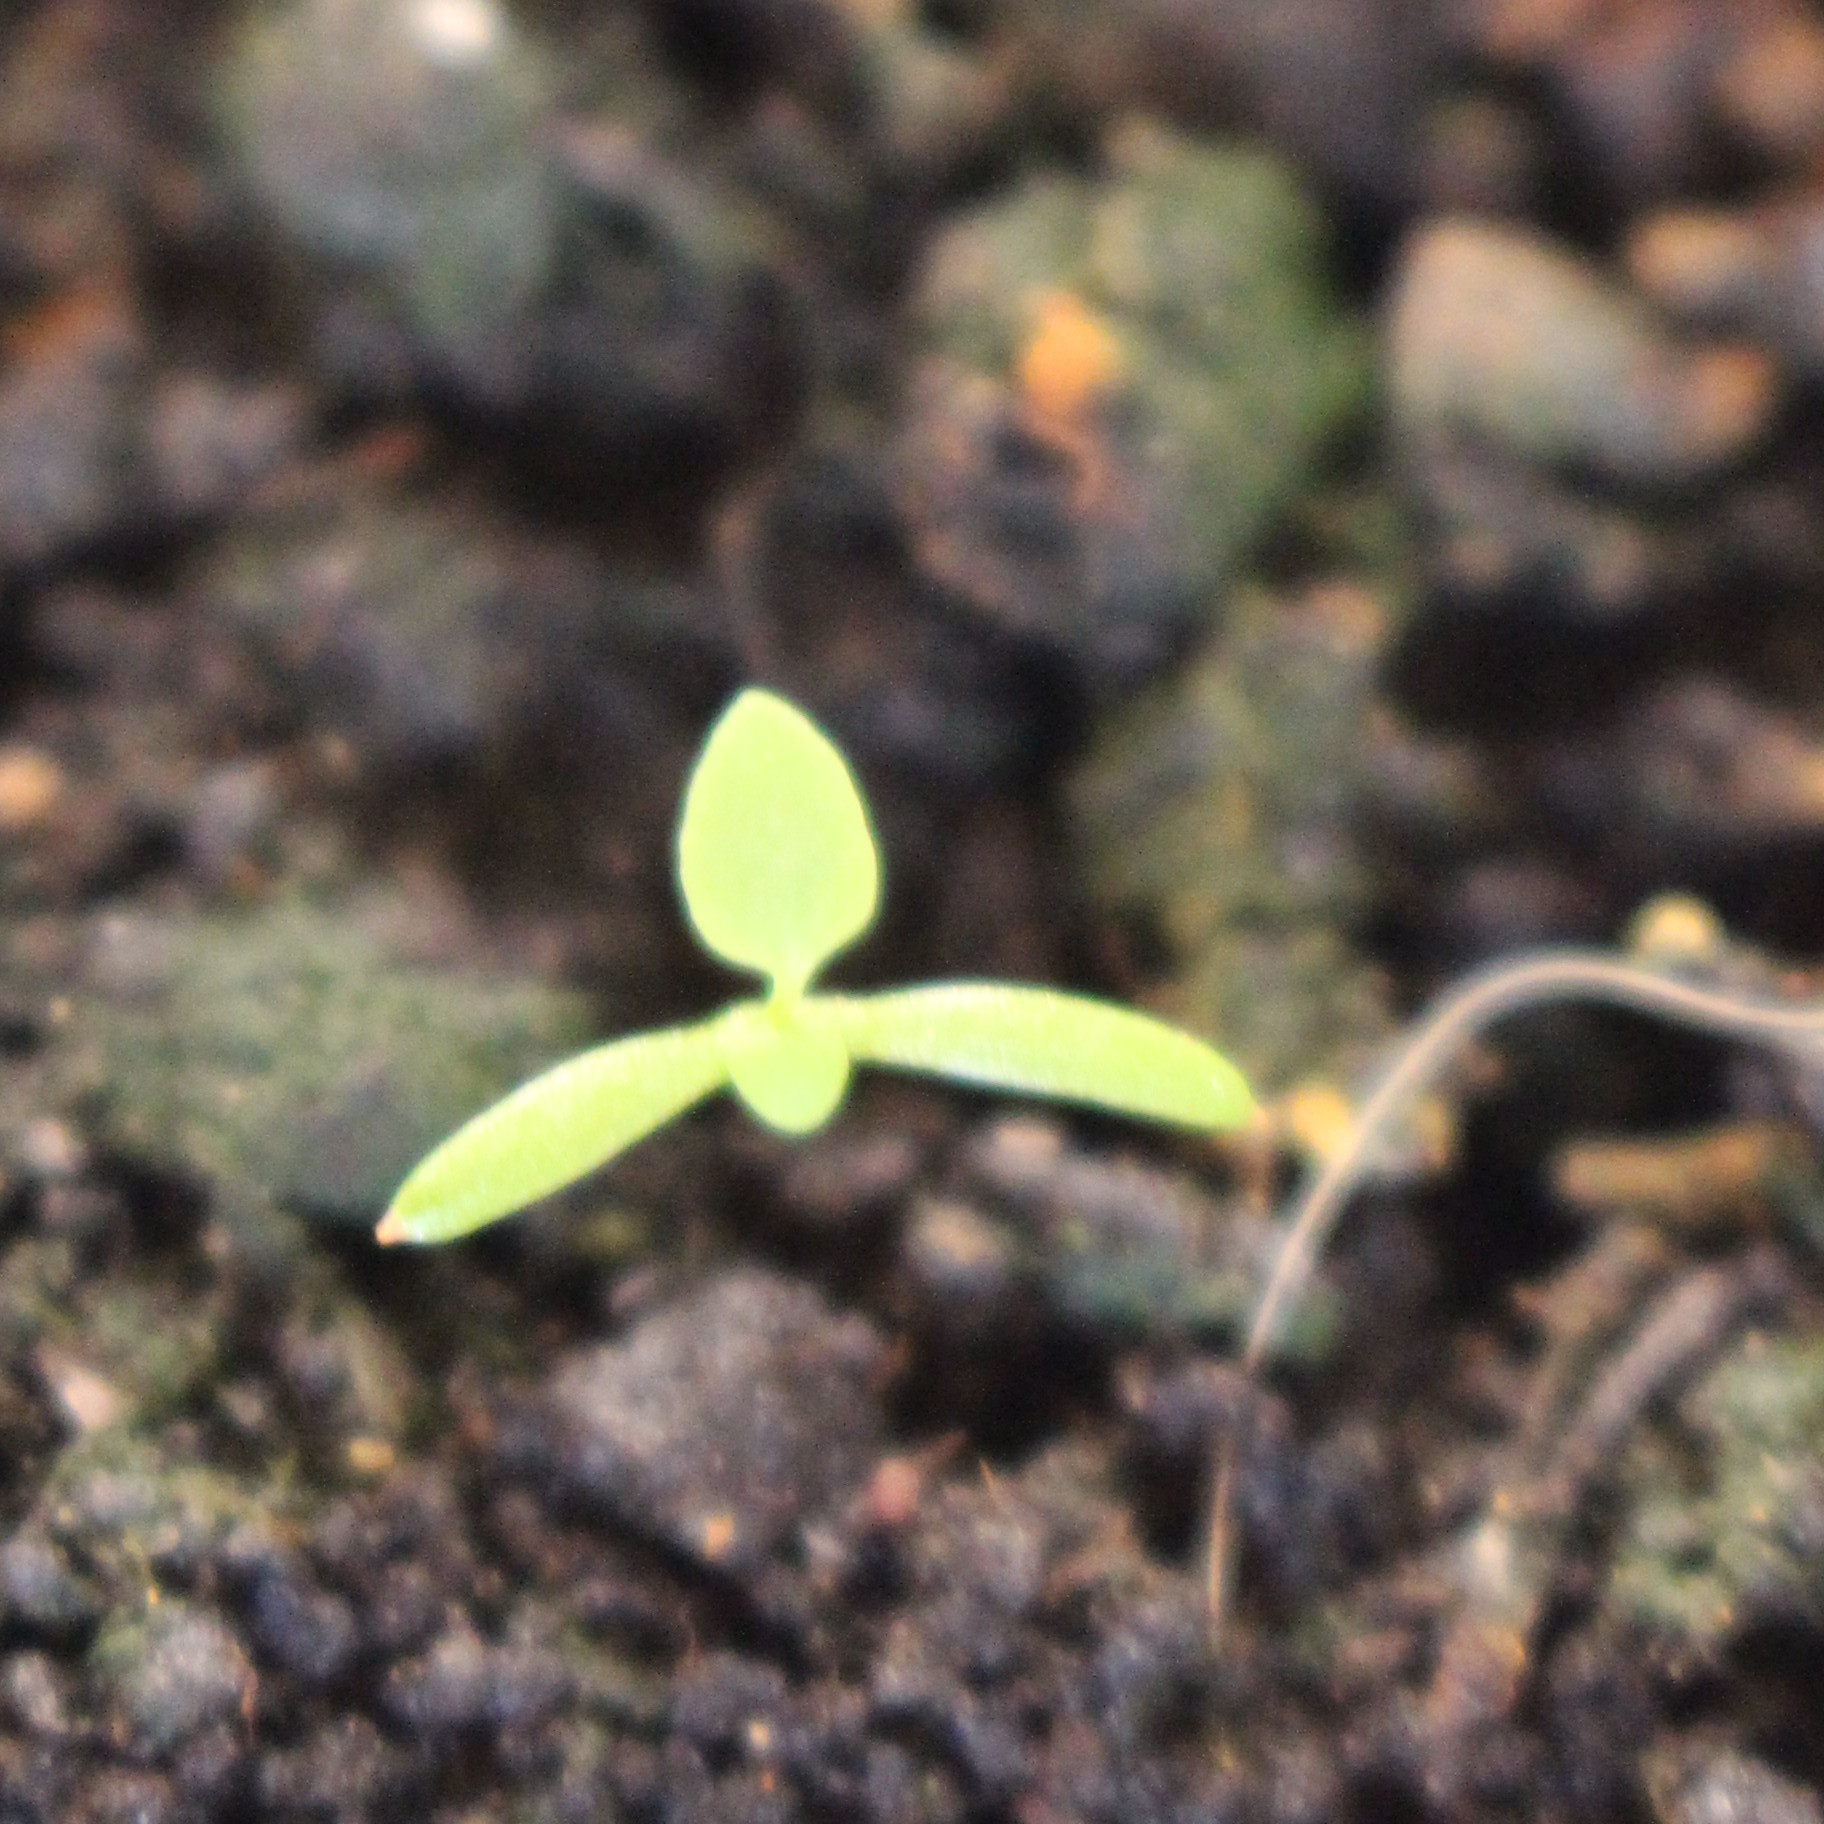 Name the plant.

Papaver rhoeas
